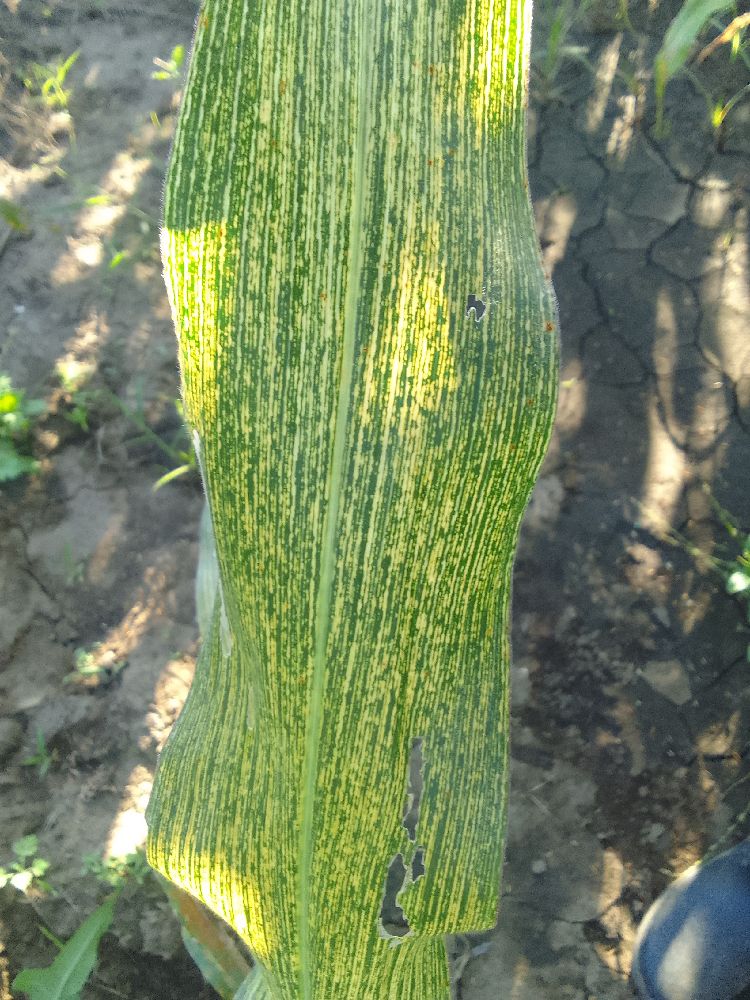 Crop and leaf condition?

maize, maize streak virus
